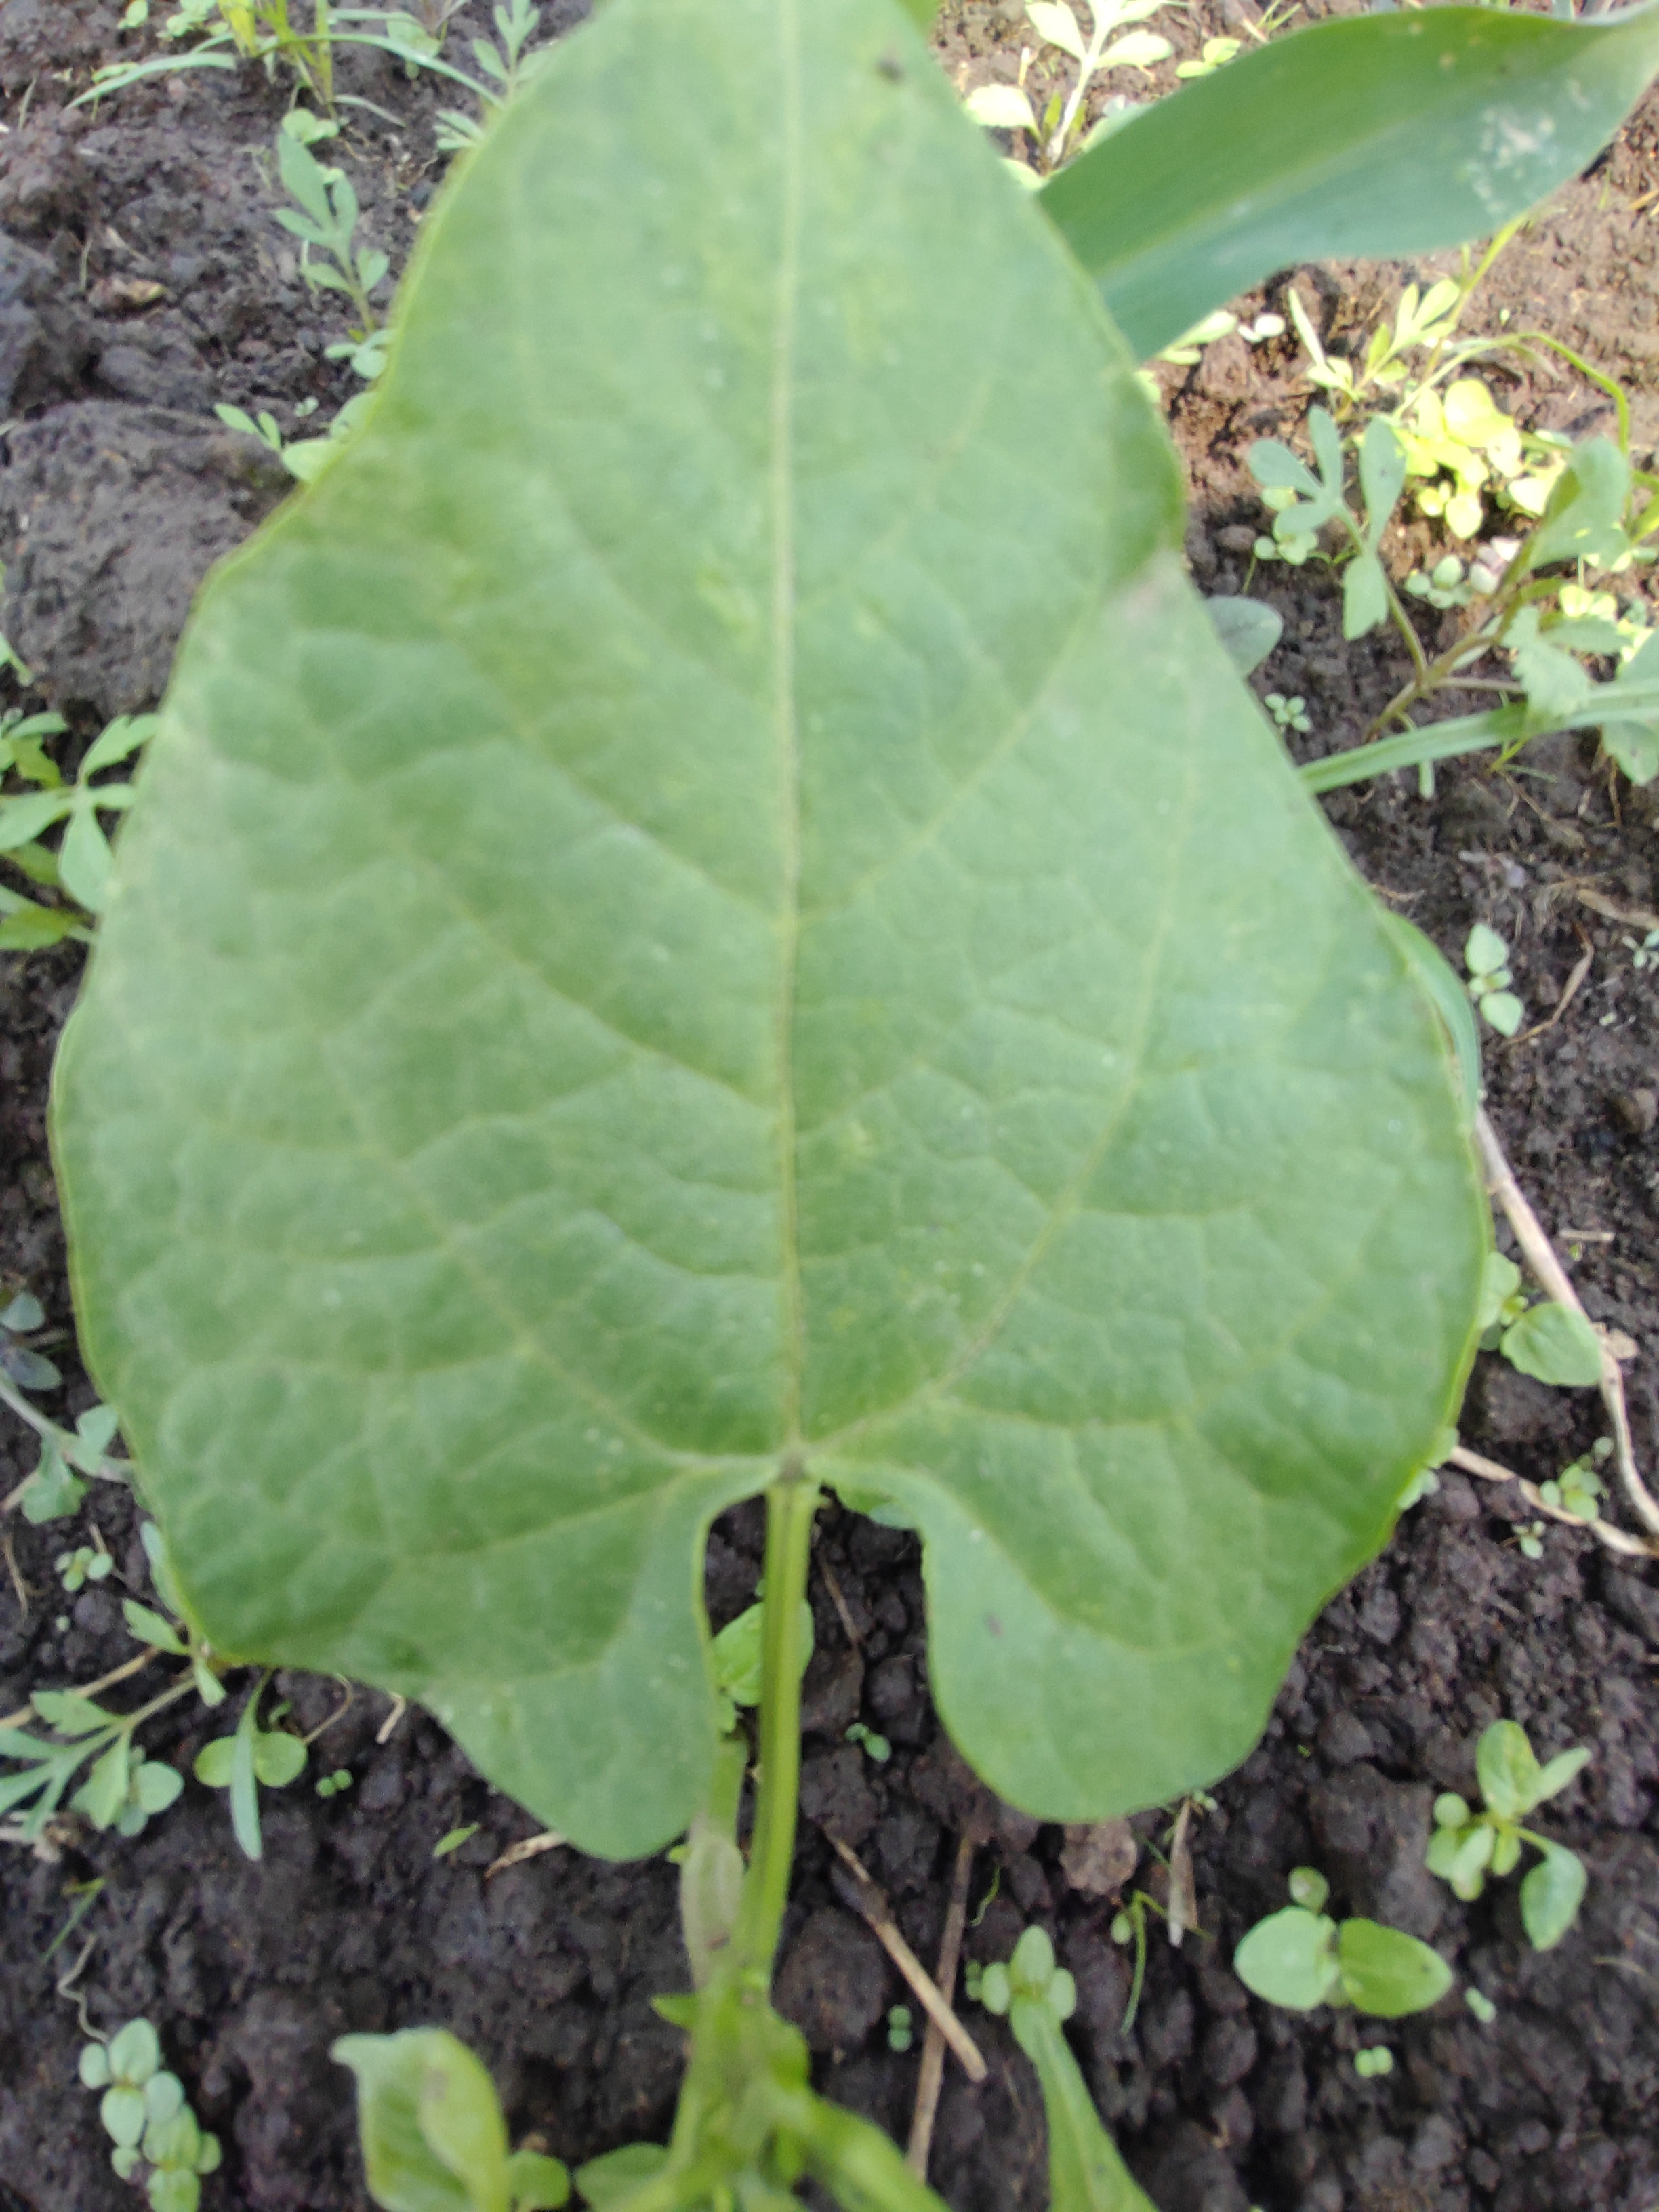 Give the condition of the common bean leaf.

healthy
